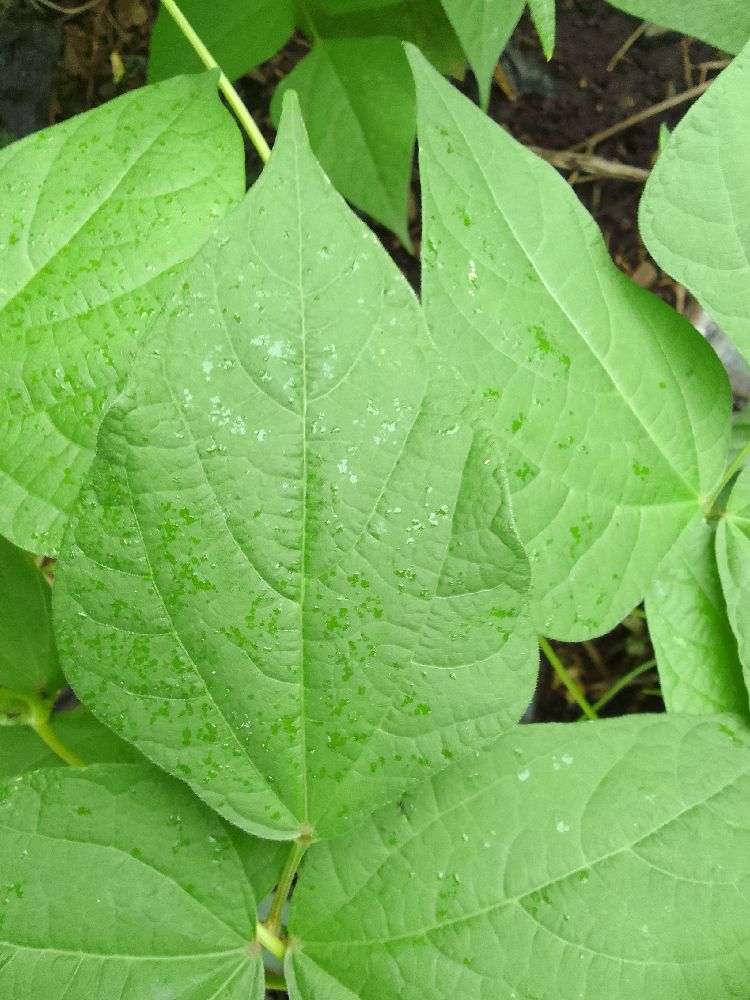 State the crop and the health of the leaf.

common bean, healthy
